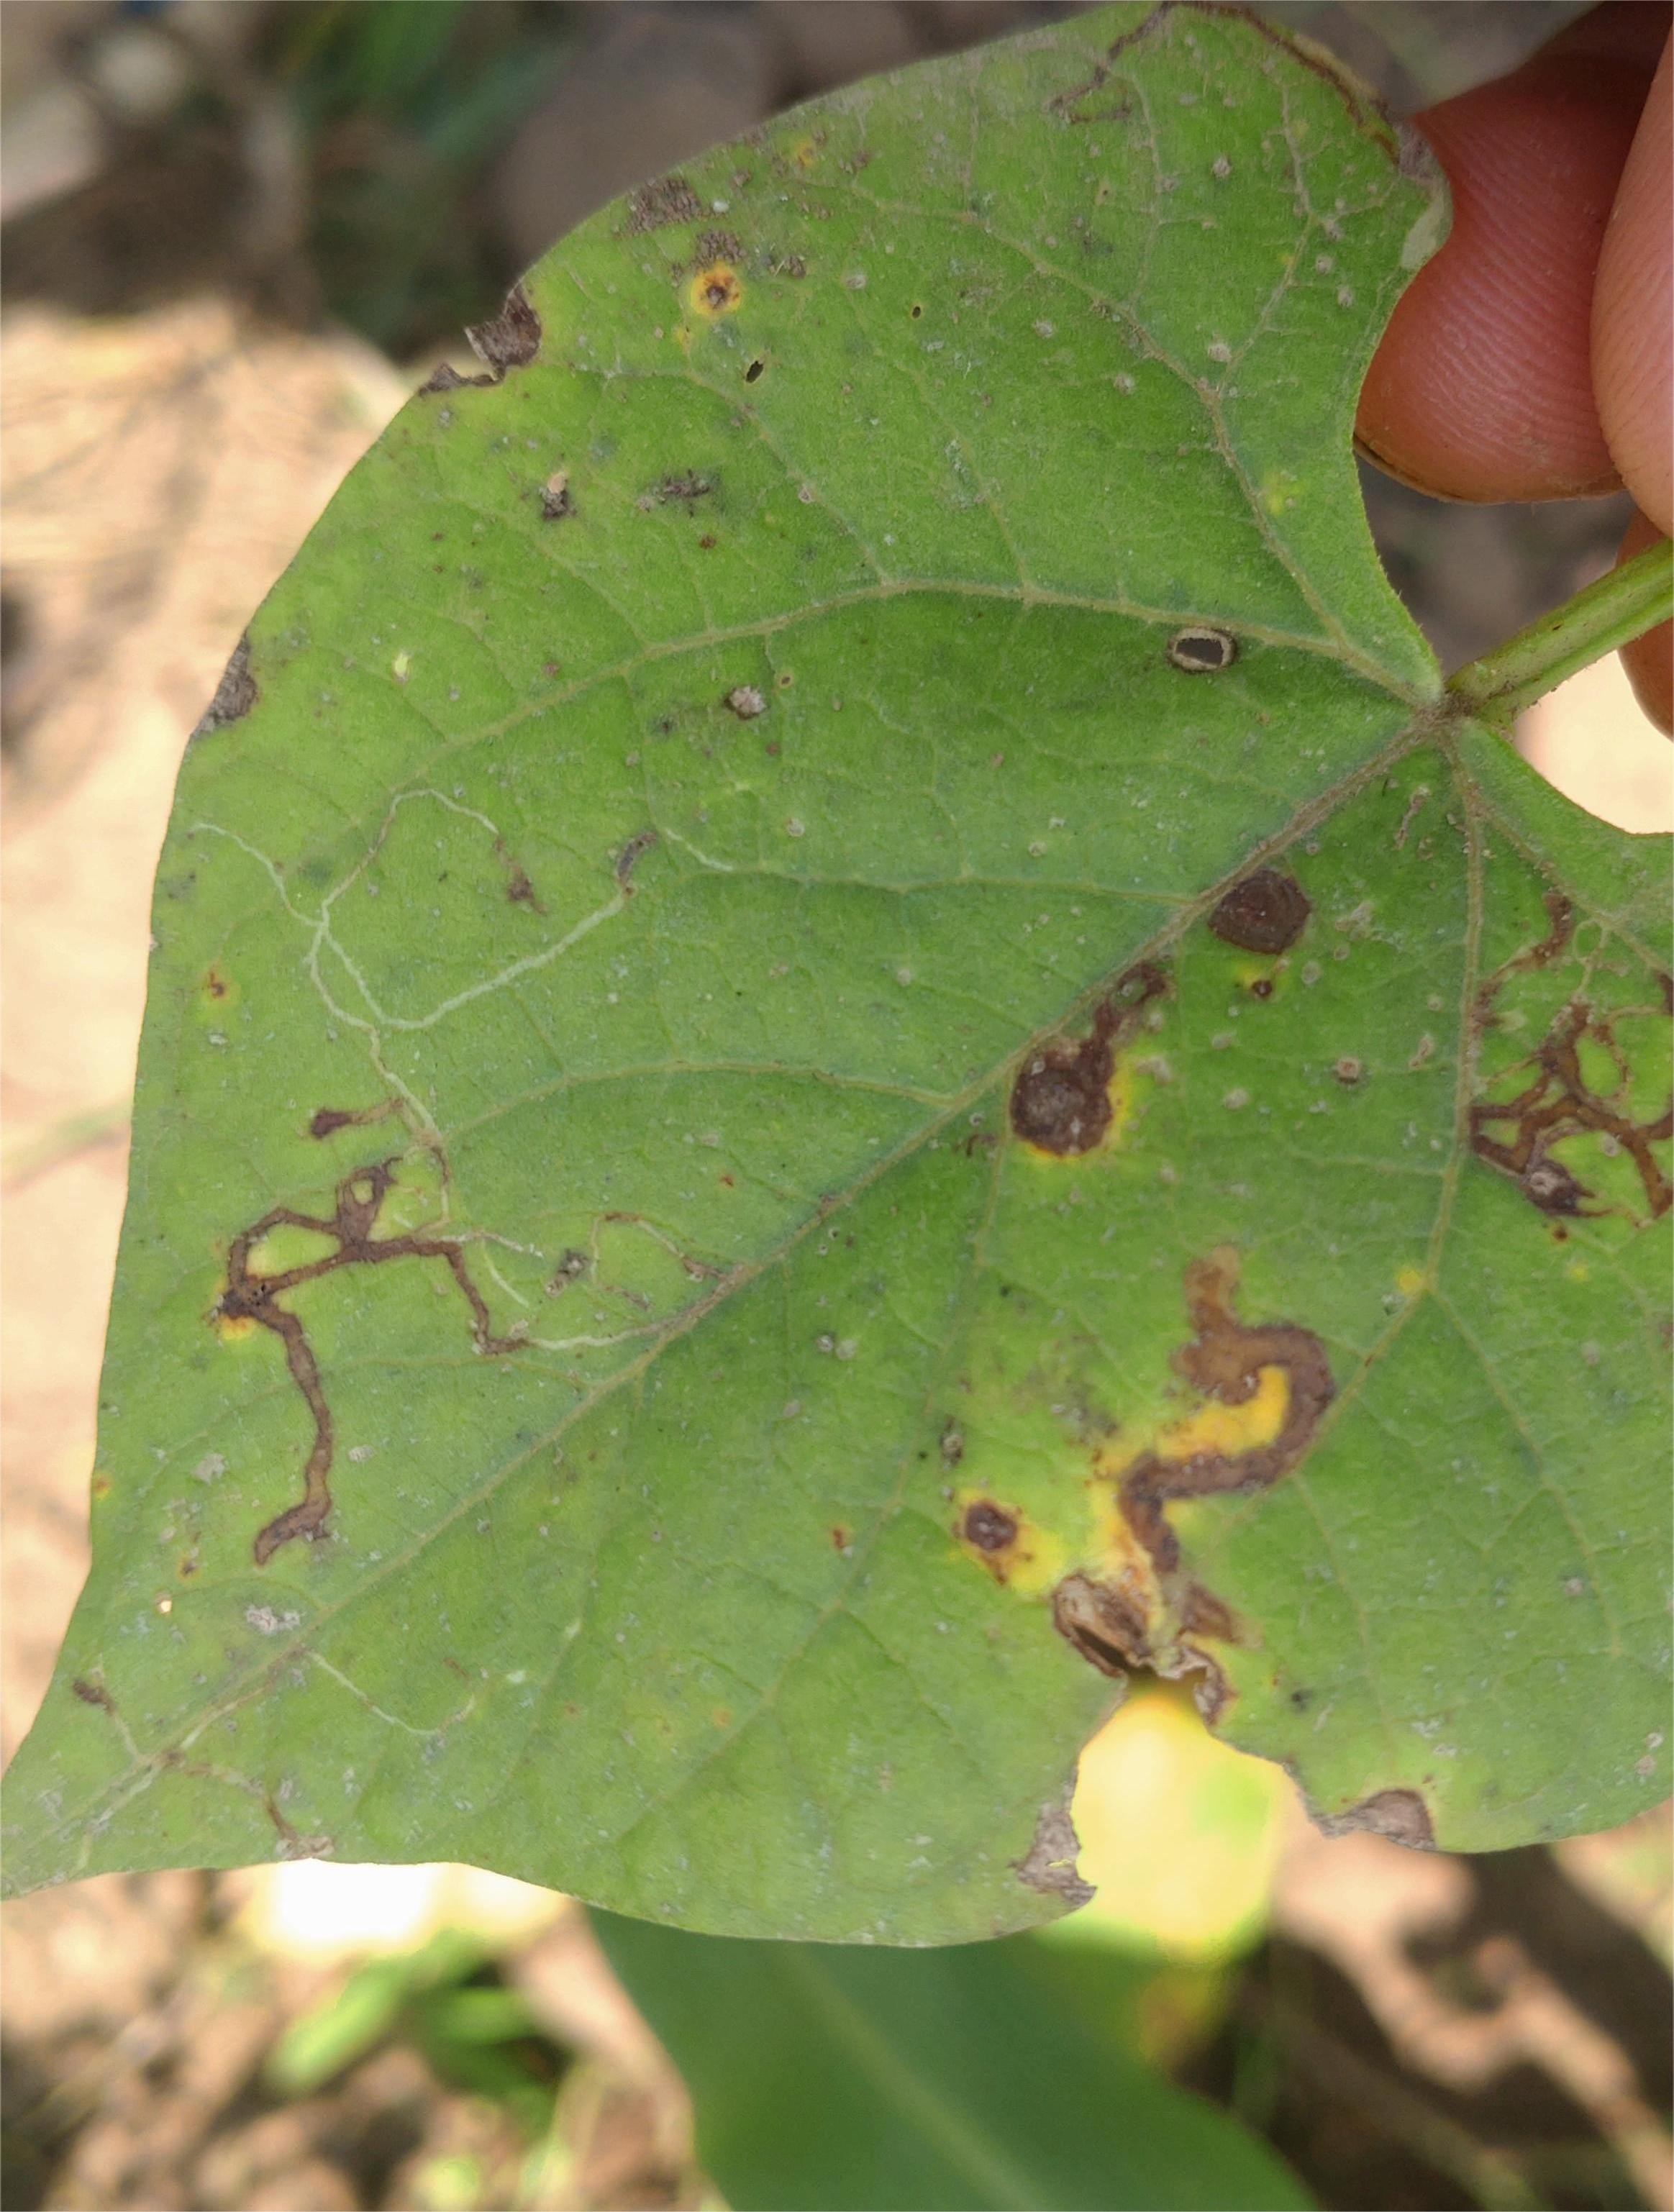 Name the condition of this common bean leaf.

anthracnose
